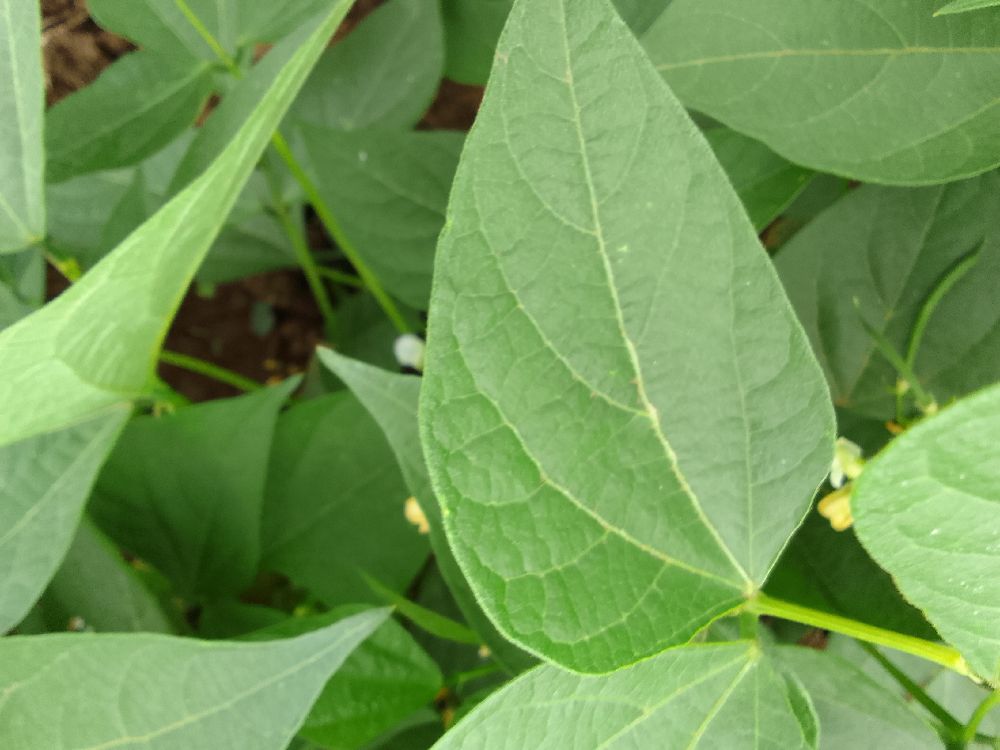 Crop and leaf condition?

common bean, healthy
